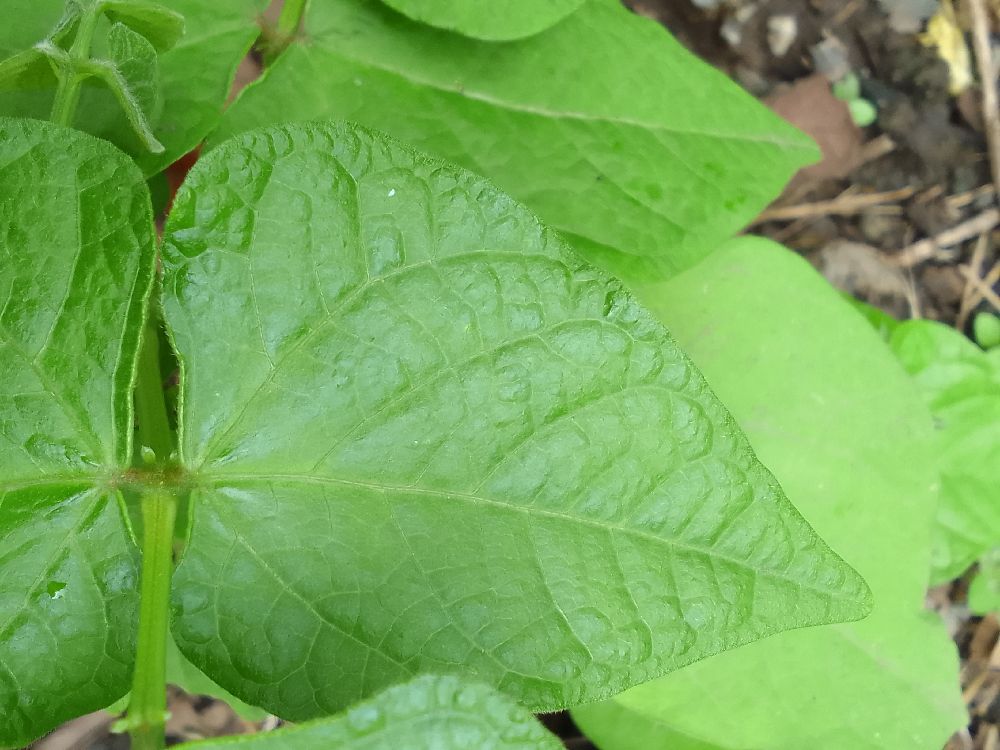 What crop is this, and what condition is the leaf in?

common bean, healthy
